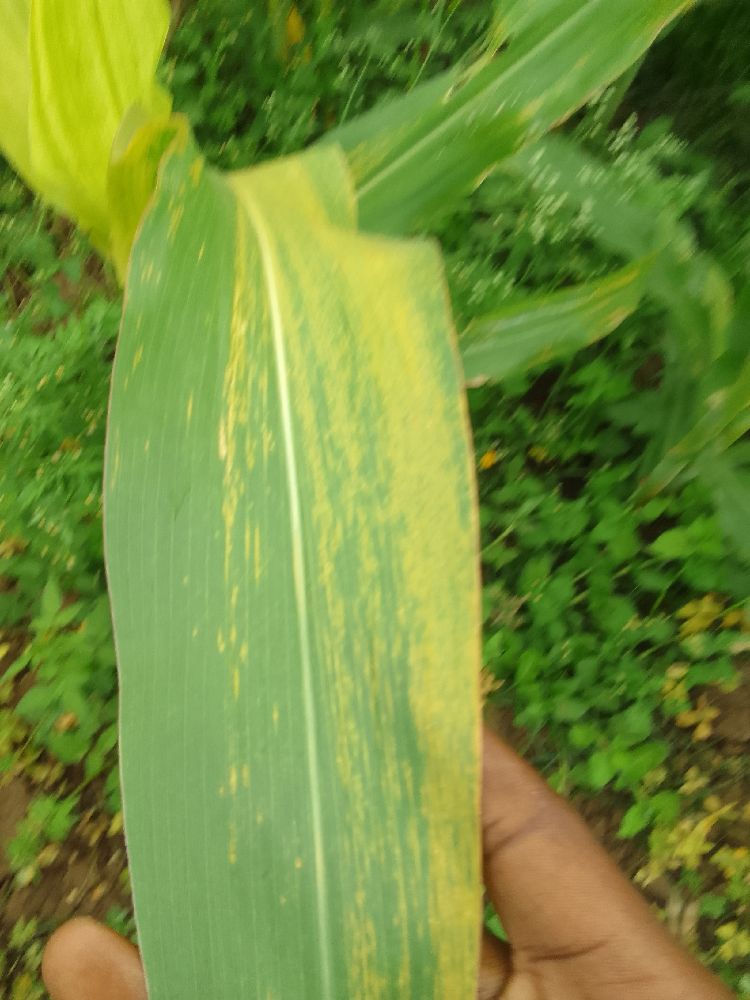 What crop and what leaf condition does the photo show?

maize, maize lethal necrosis
